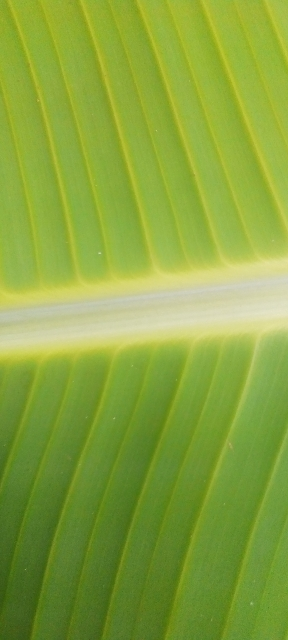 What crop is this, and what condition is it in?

banana, healthy
